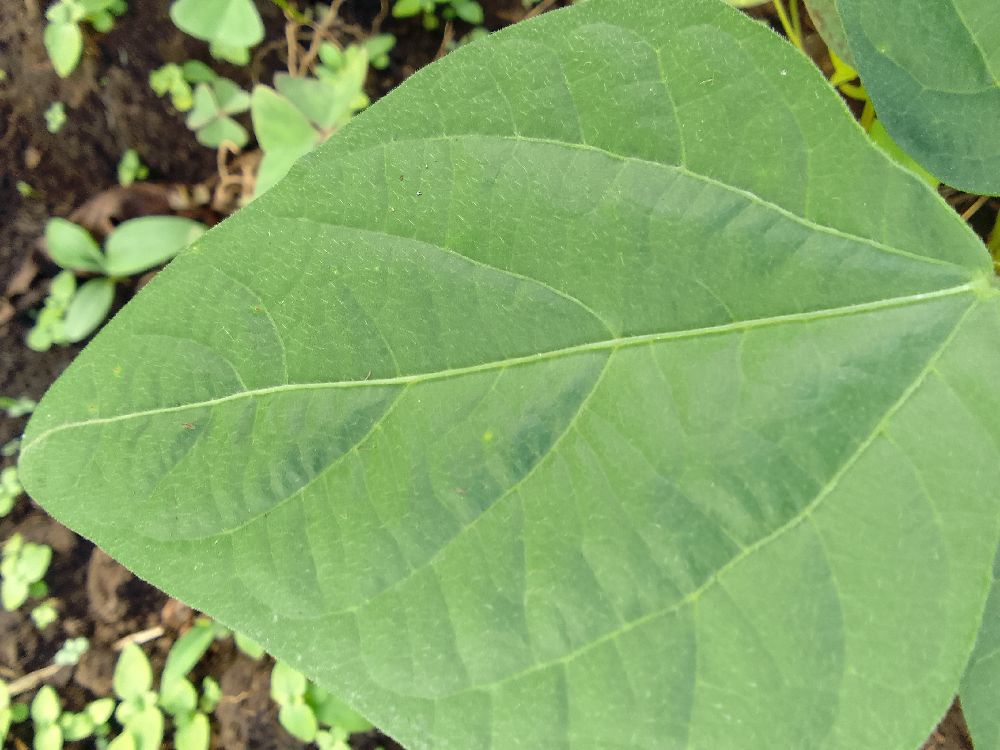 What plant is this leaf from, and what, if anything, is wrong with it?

common bean, healthy
